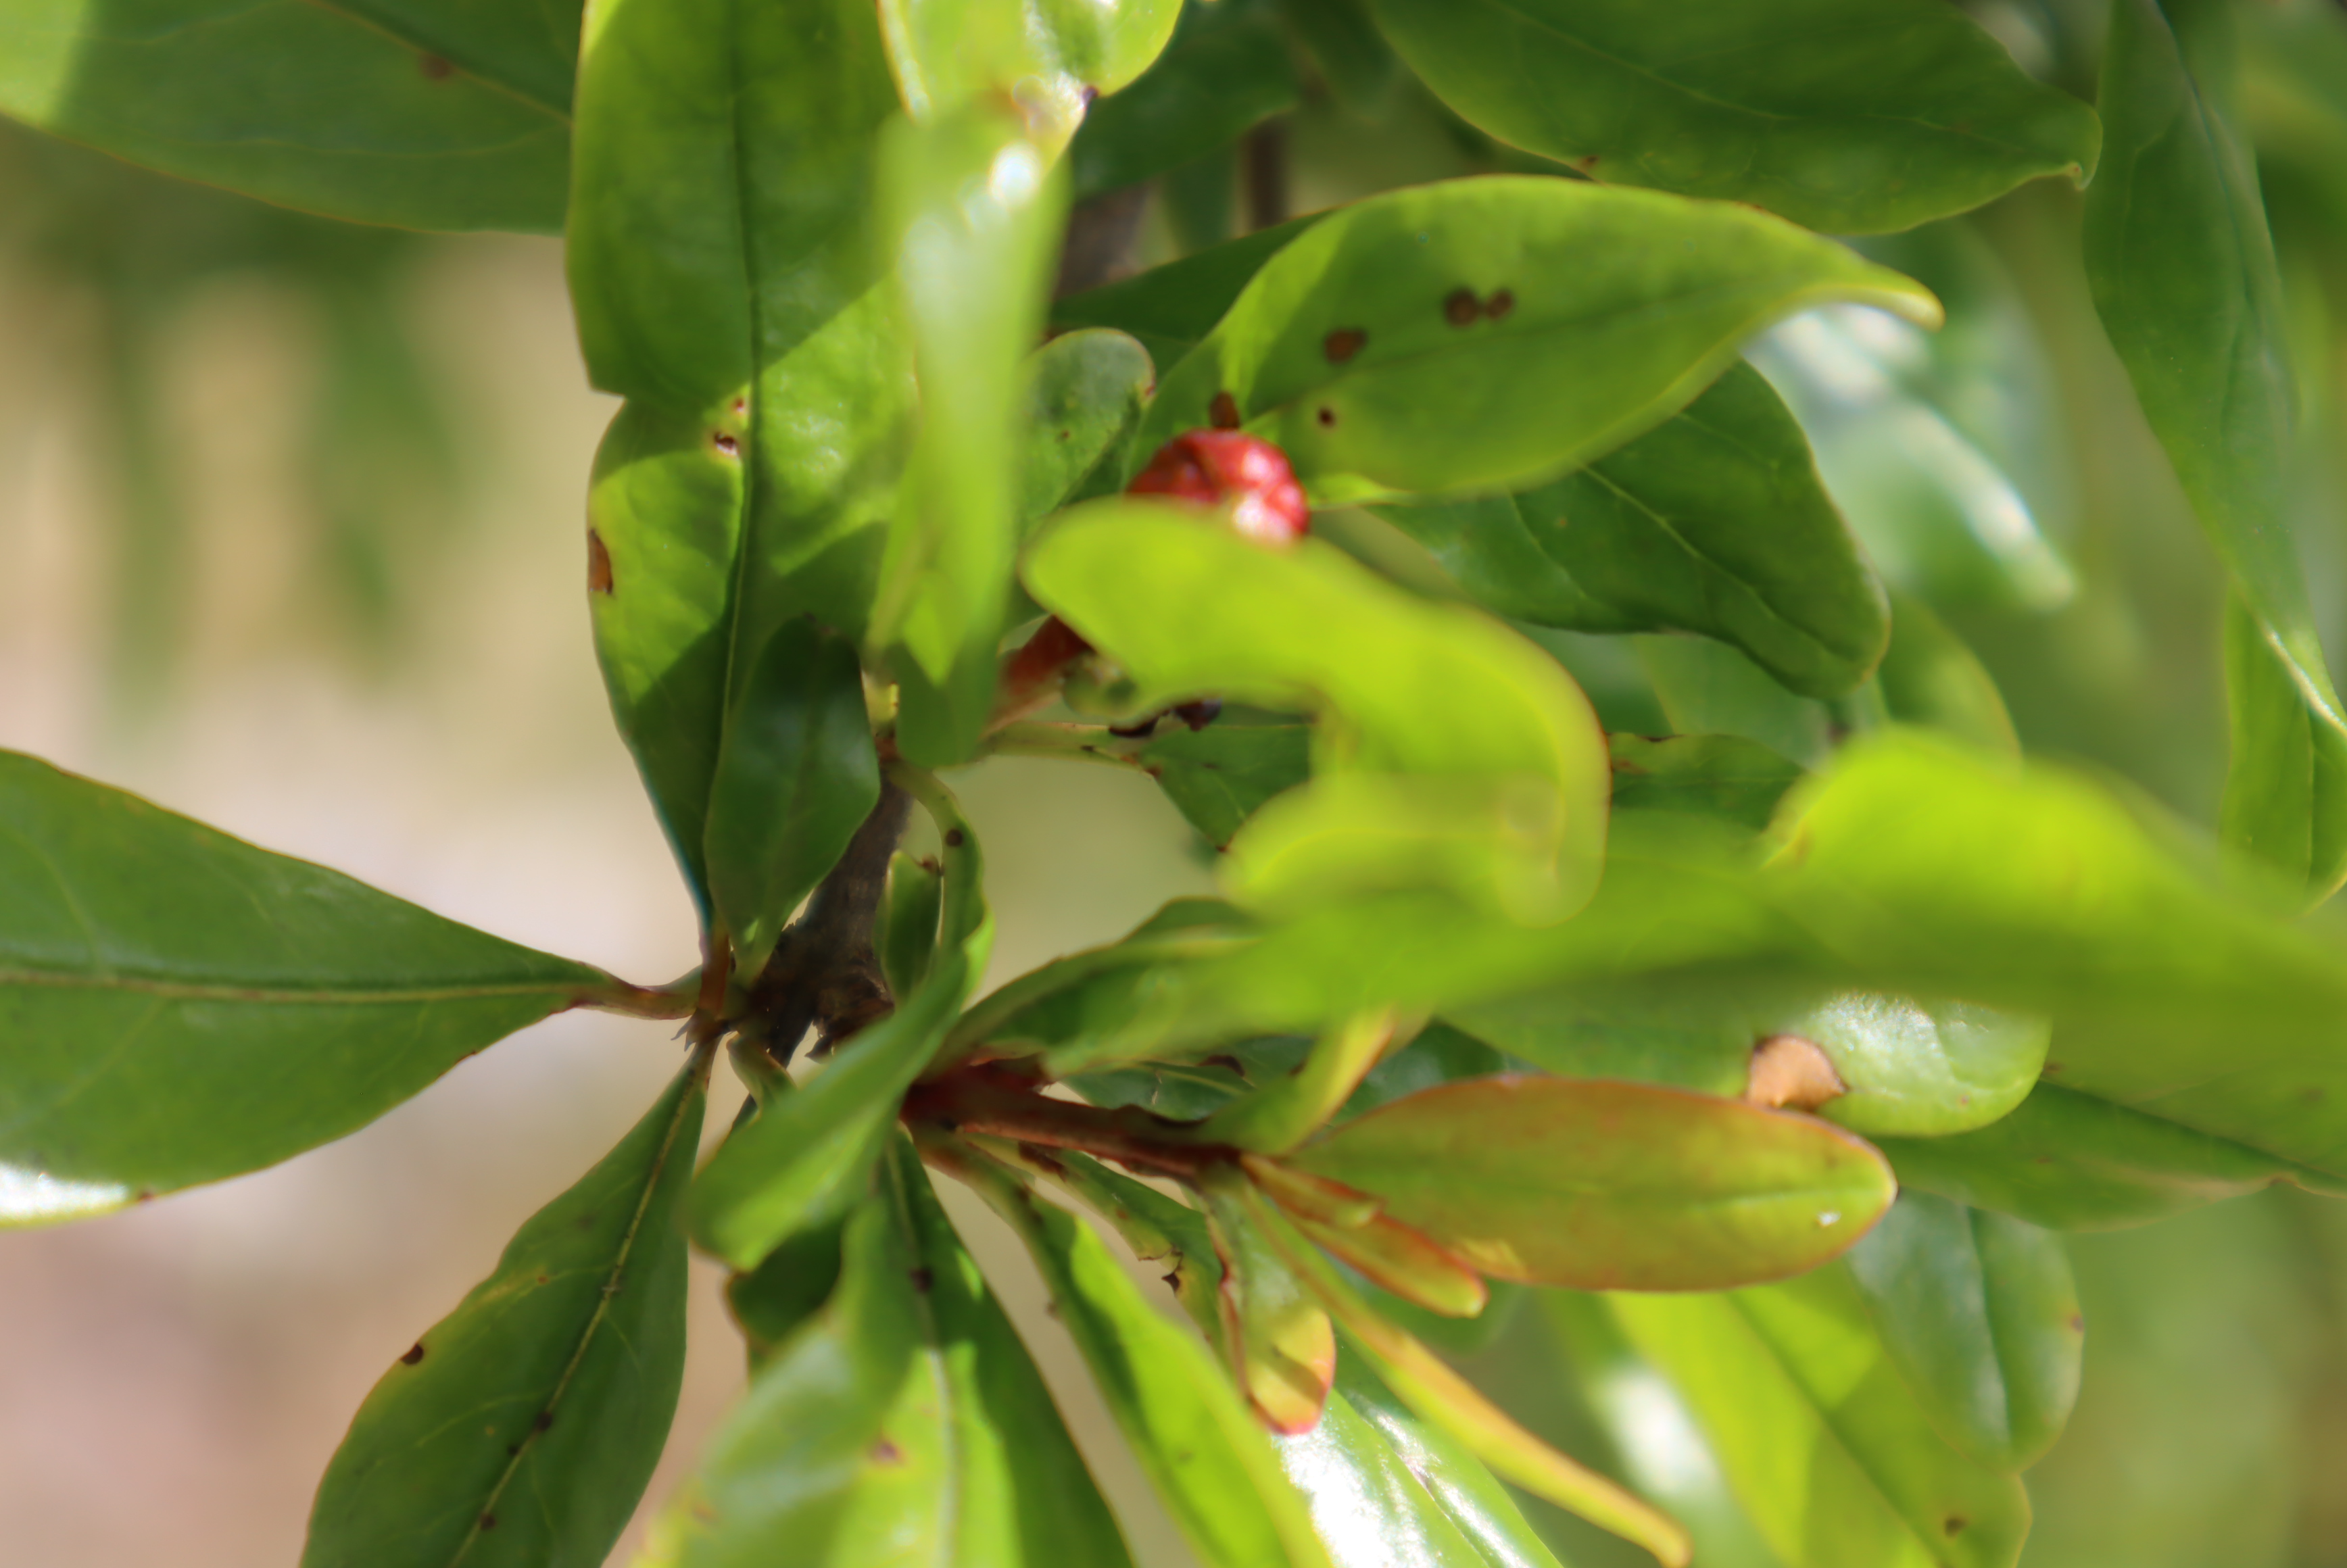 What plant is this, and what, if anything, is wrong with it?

pomegranate, aphids, coniella granati
